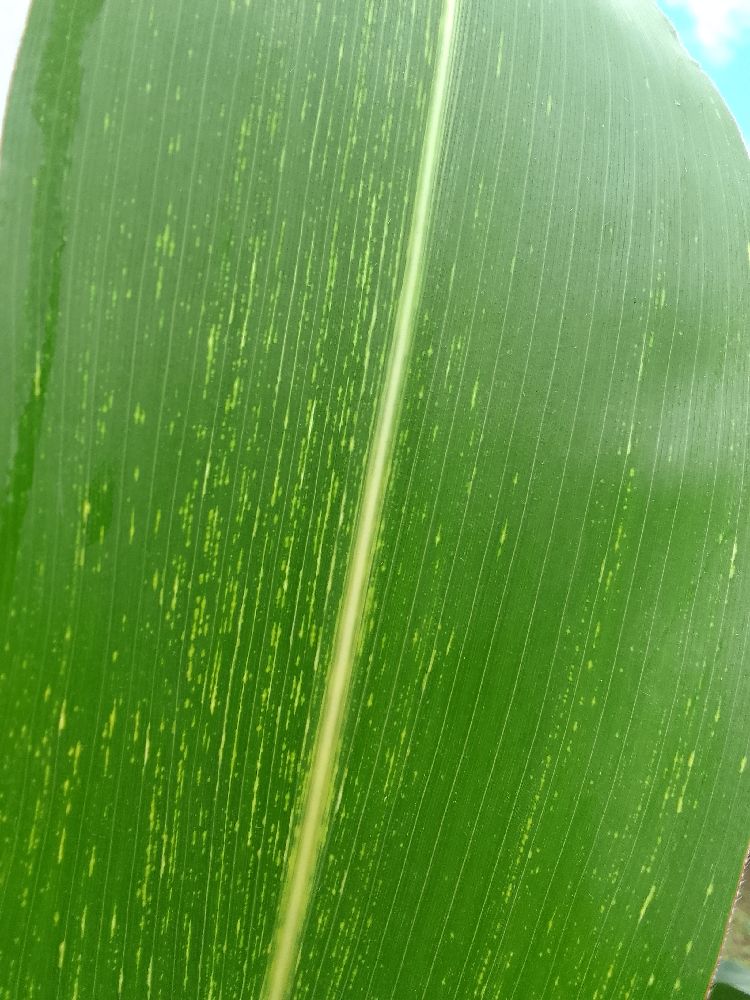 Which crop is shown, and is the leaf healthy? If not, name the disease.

maize, maize streak virus
